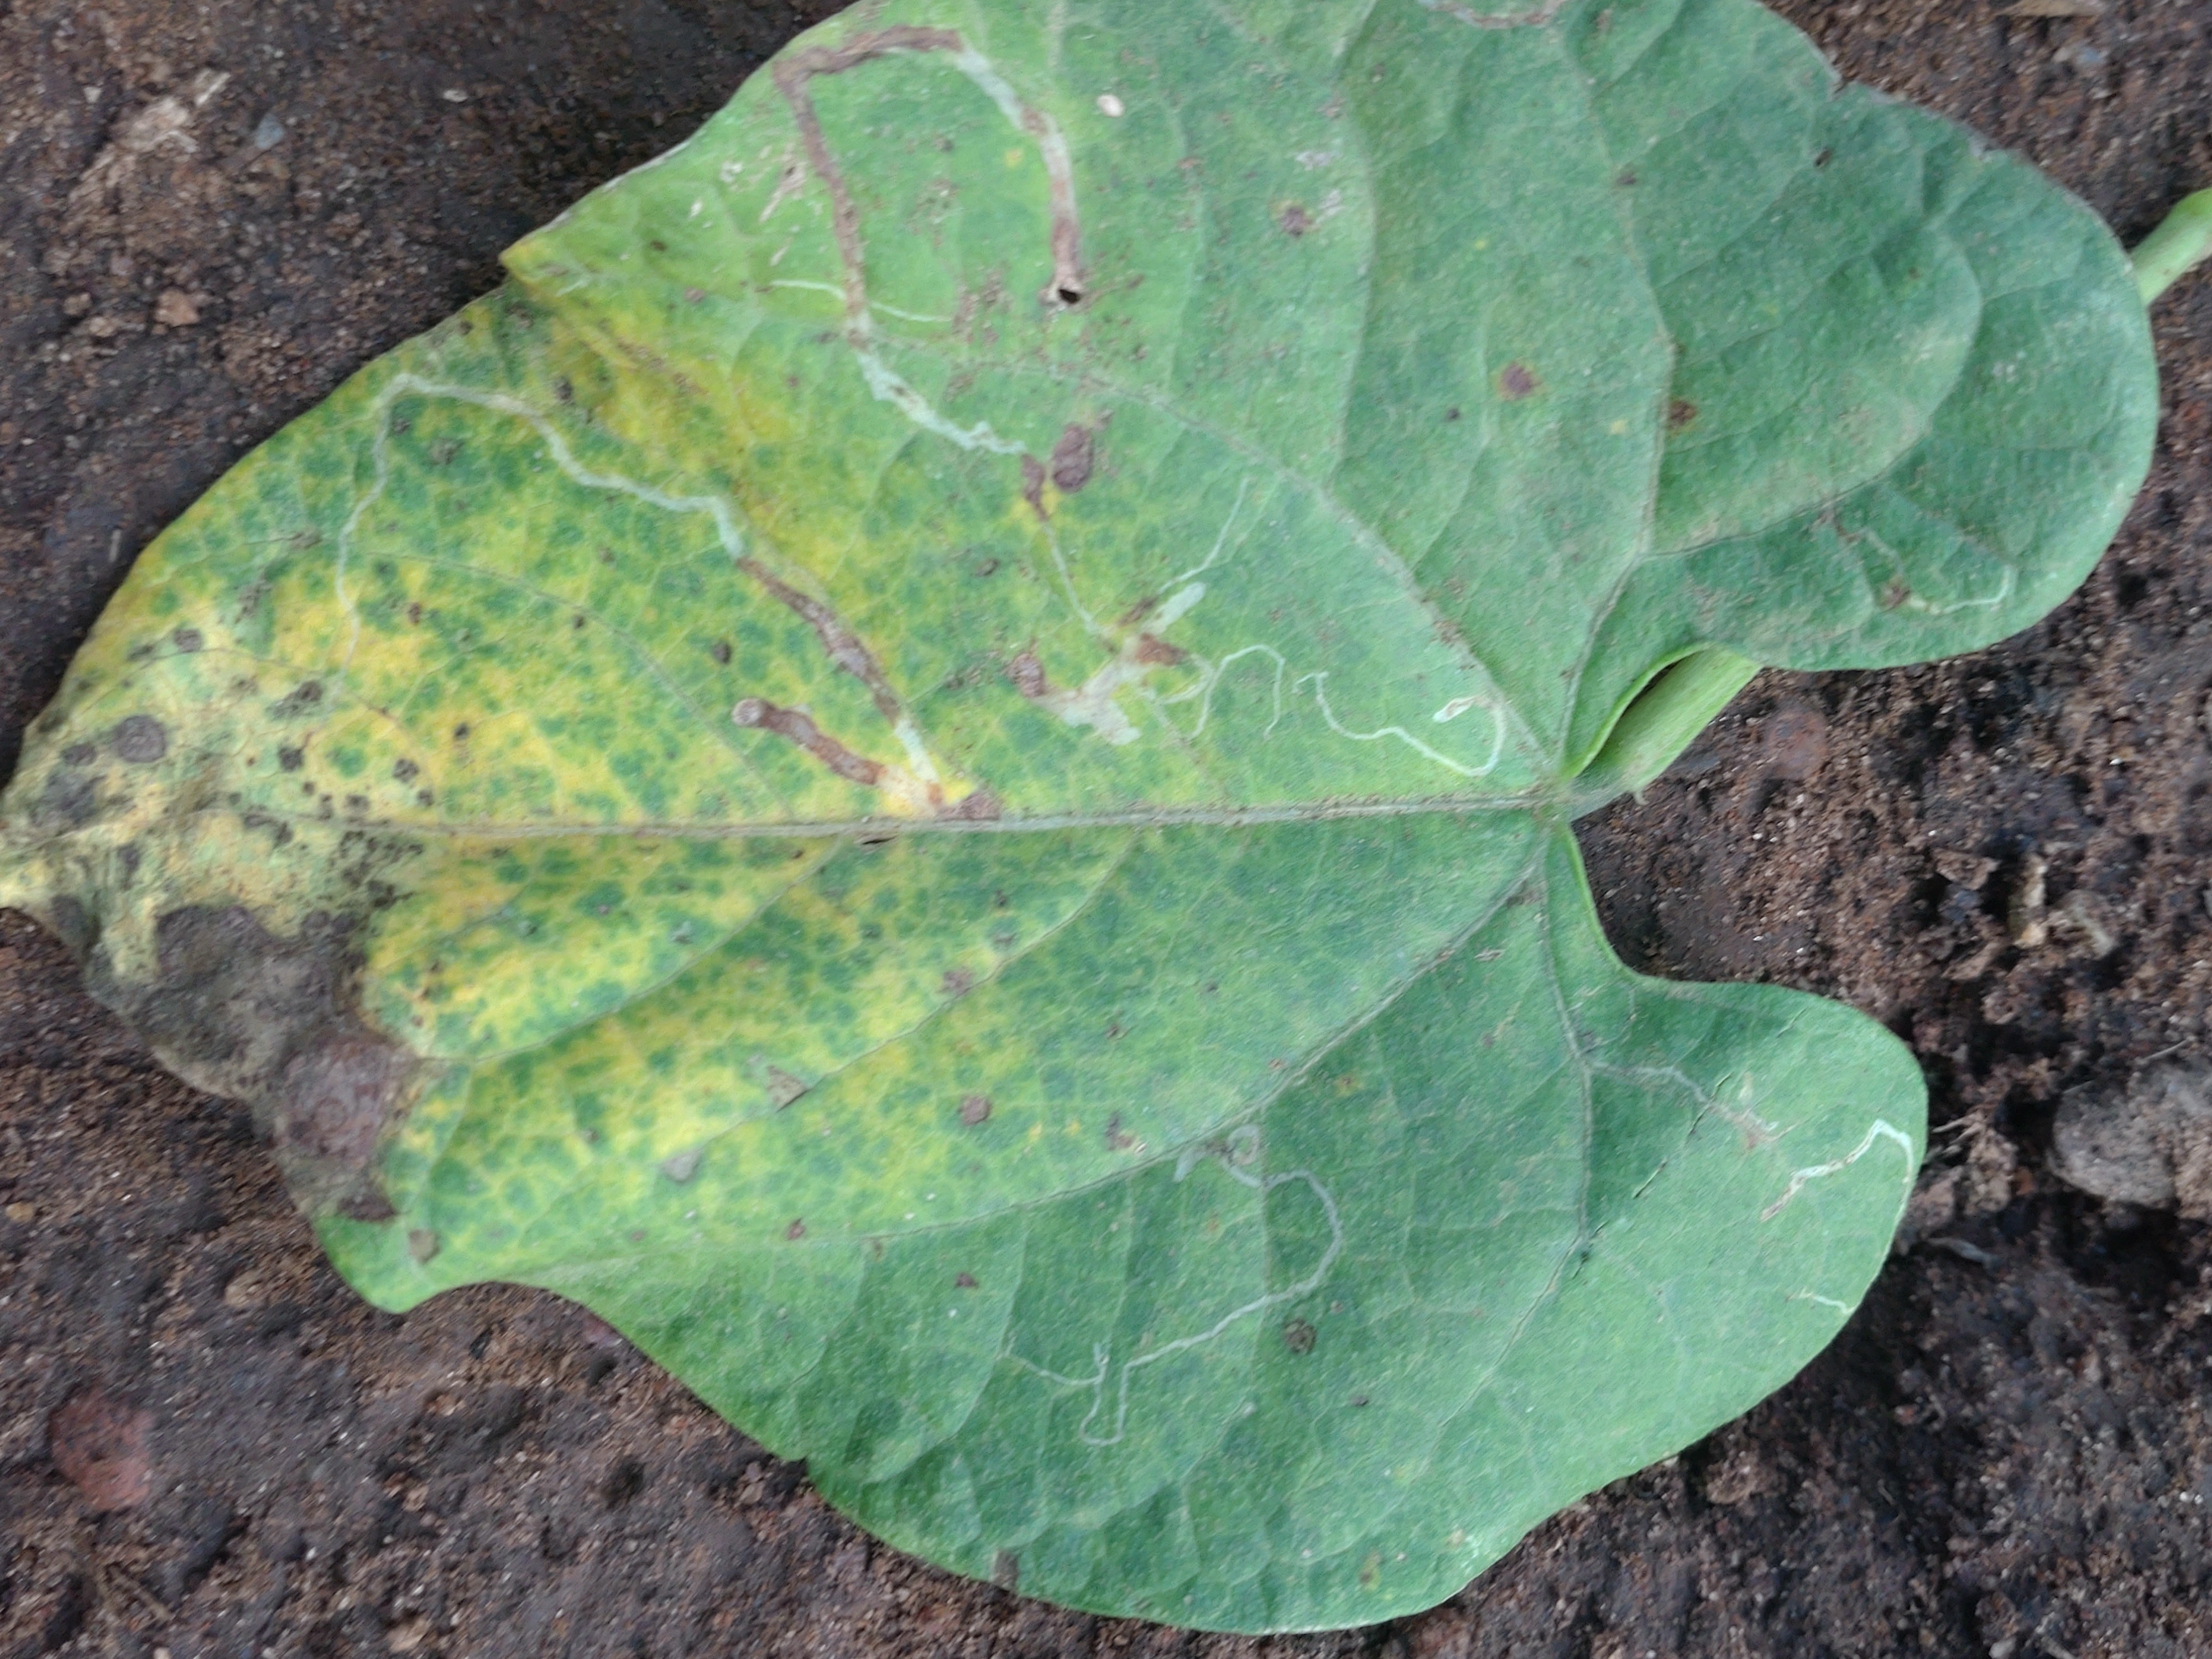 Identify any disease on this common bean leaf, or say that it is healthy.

anthracnose
